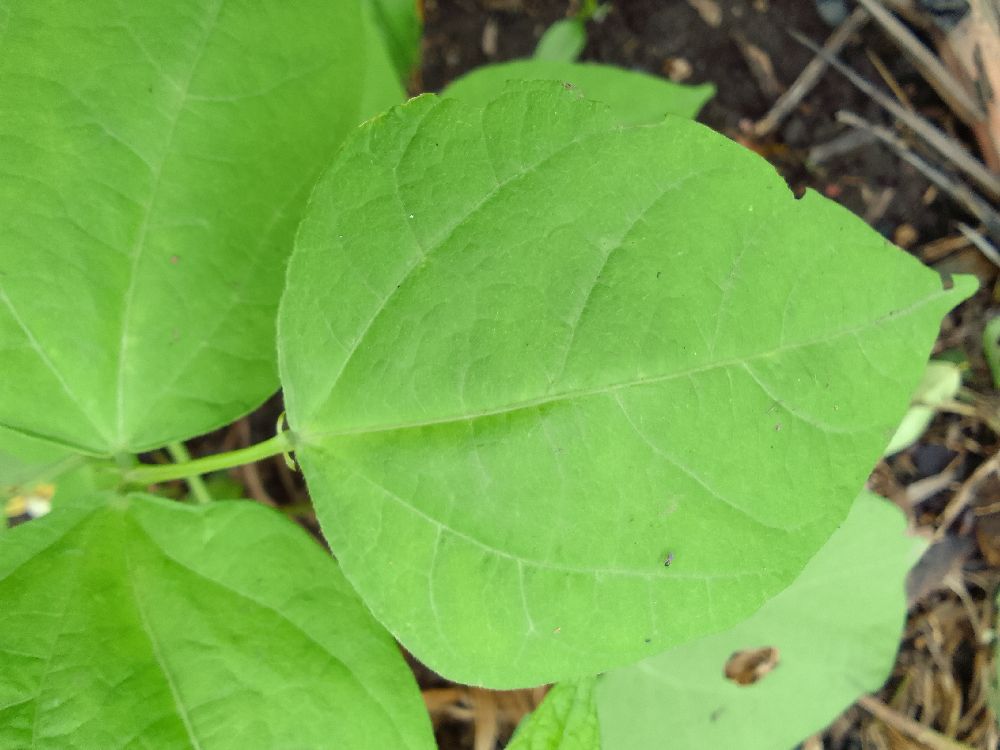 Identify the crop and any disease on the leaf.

common bean, healthy
